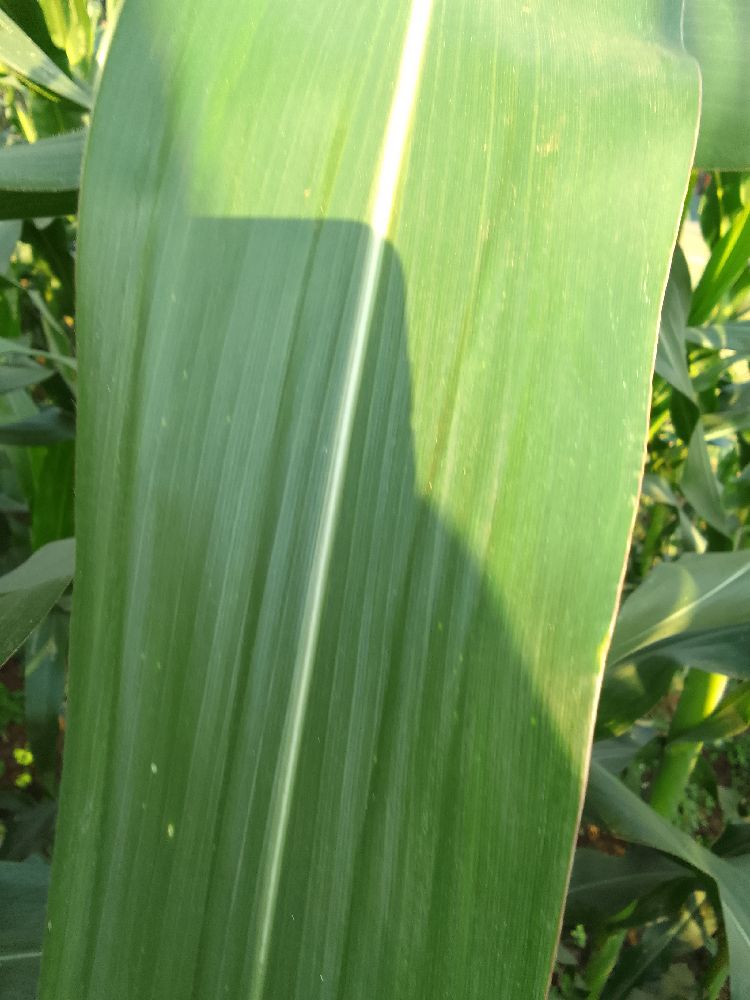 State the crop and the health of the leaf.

maize, healthy
